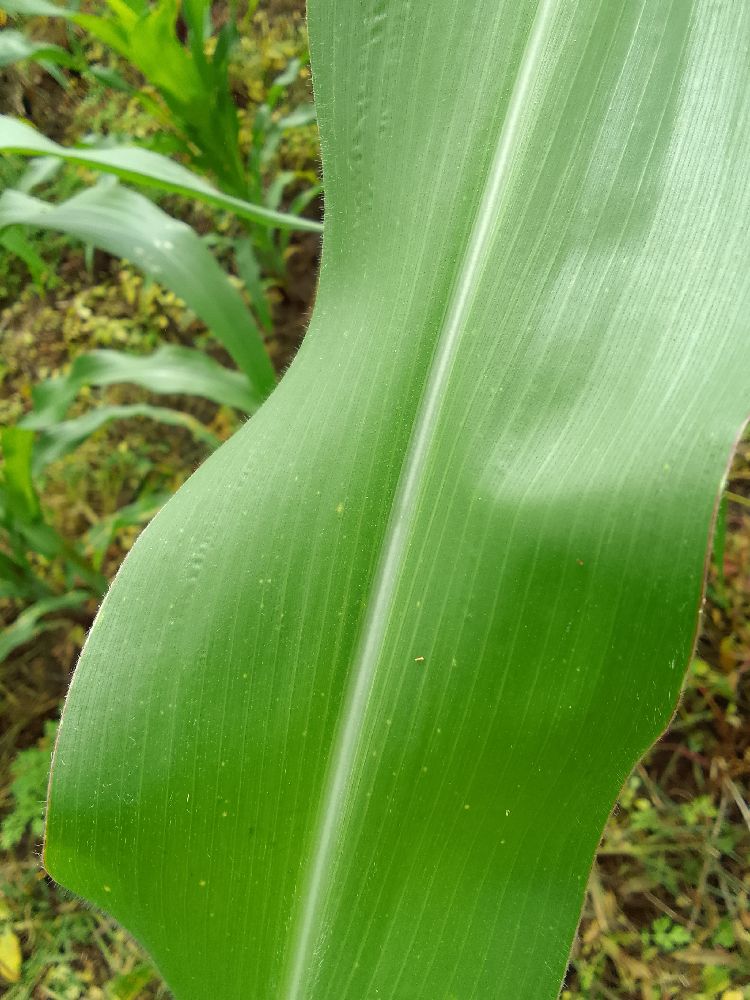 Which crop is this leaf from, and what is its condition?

maize, healthy
